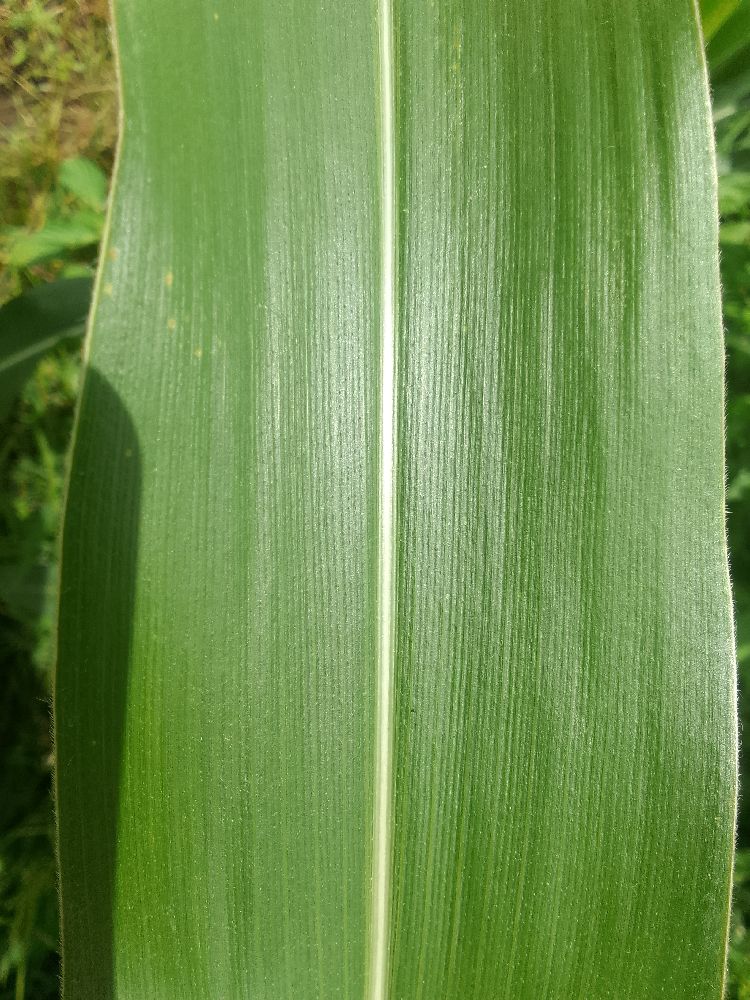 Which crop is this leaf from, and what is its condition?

maize, healthy
